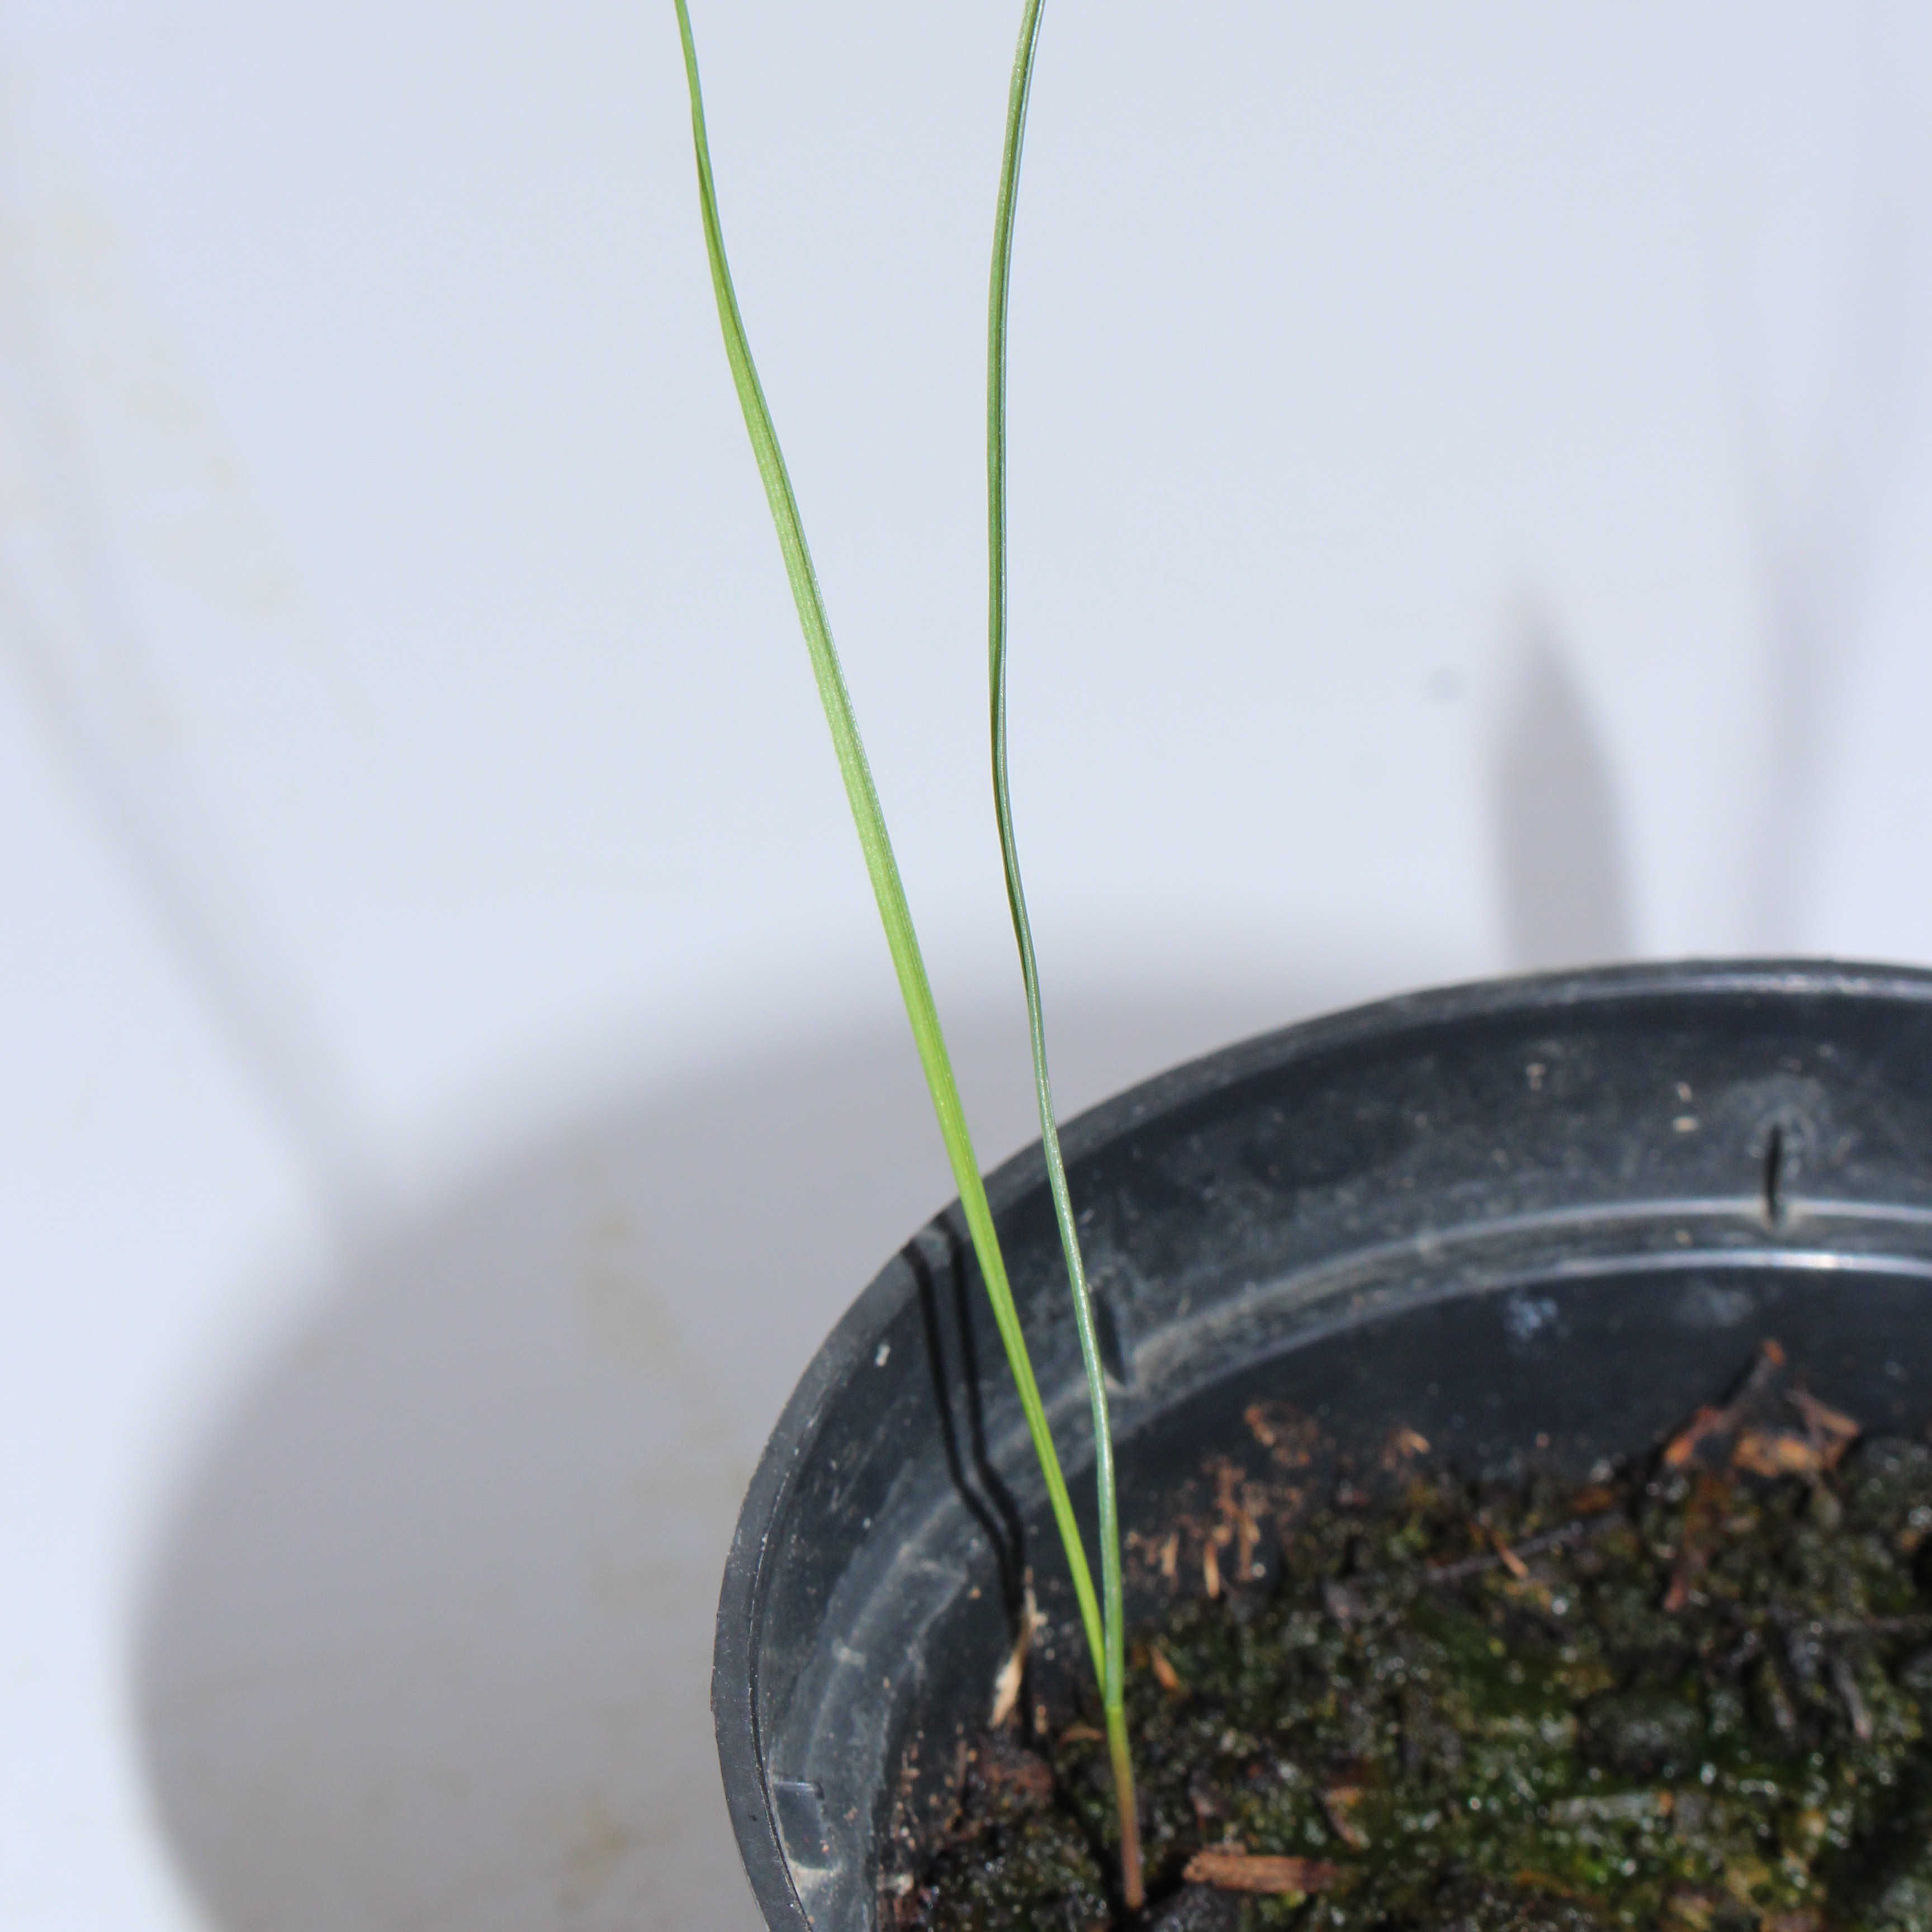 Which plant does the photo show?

Lolium multiflorum
